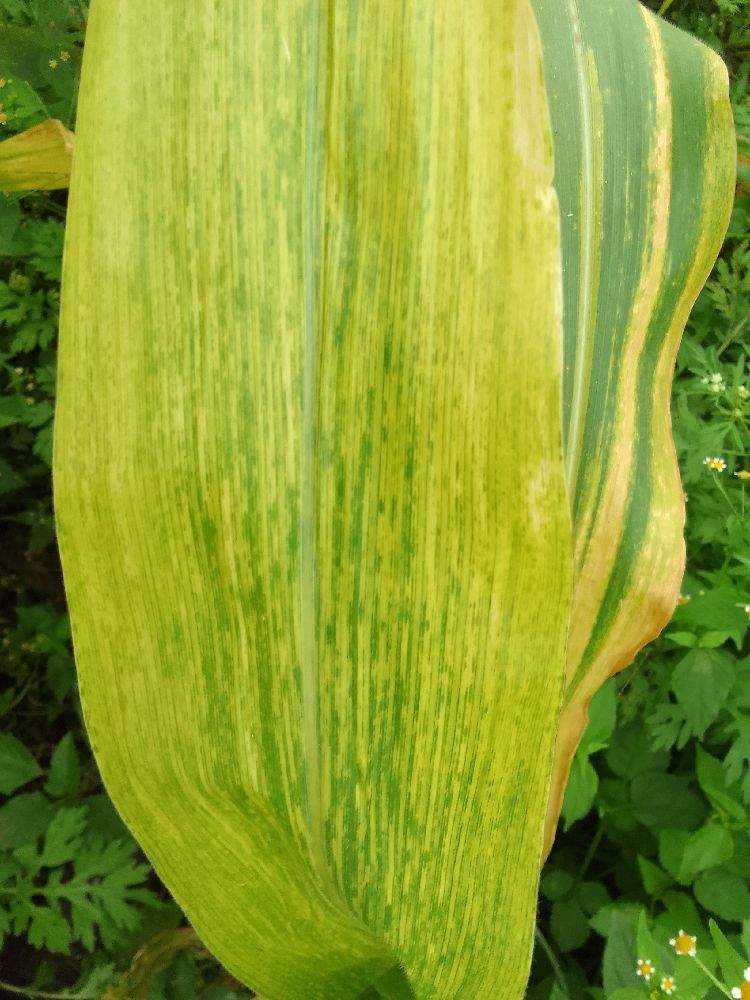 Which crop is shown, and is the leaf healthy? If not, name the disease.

maize, maize lethal necrosis
